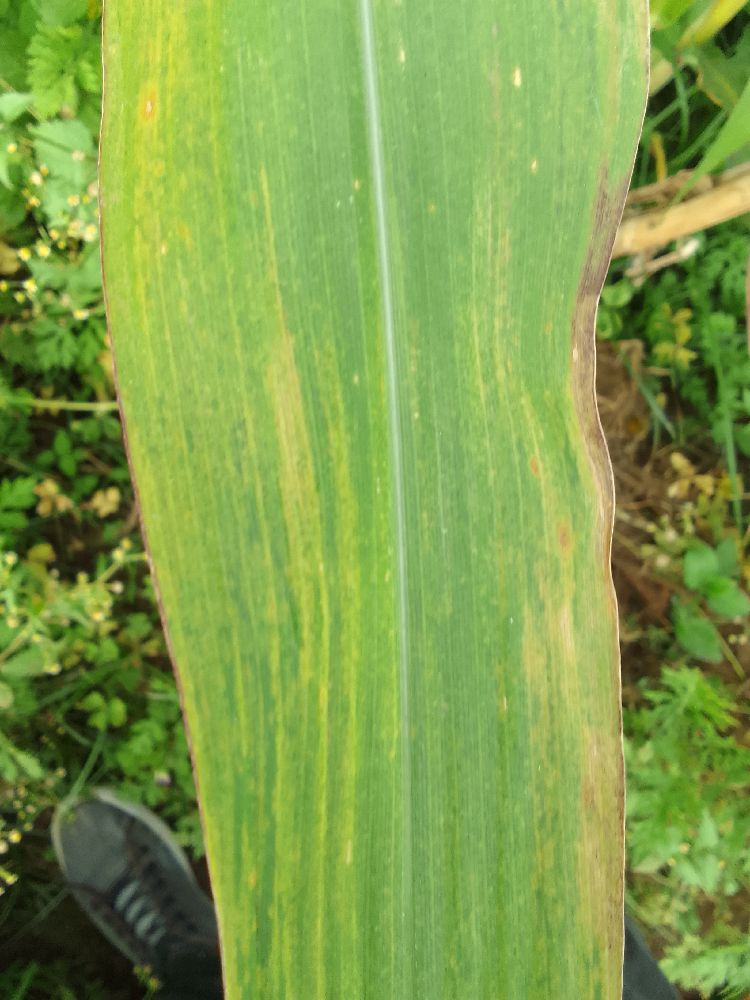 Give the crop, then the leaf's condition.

maize, maize lethal necrosis
